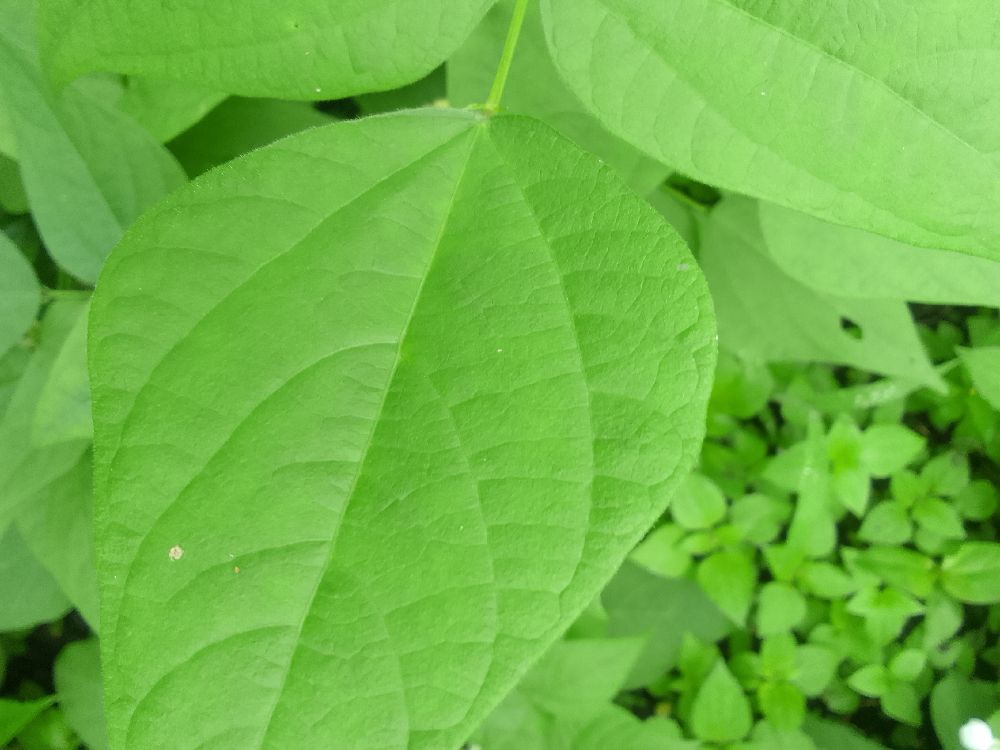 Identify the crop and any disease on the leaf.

common bean, healthy
